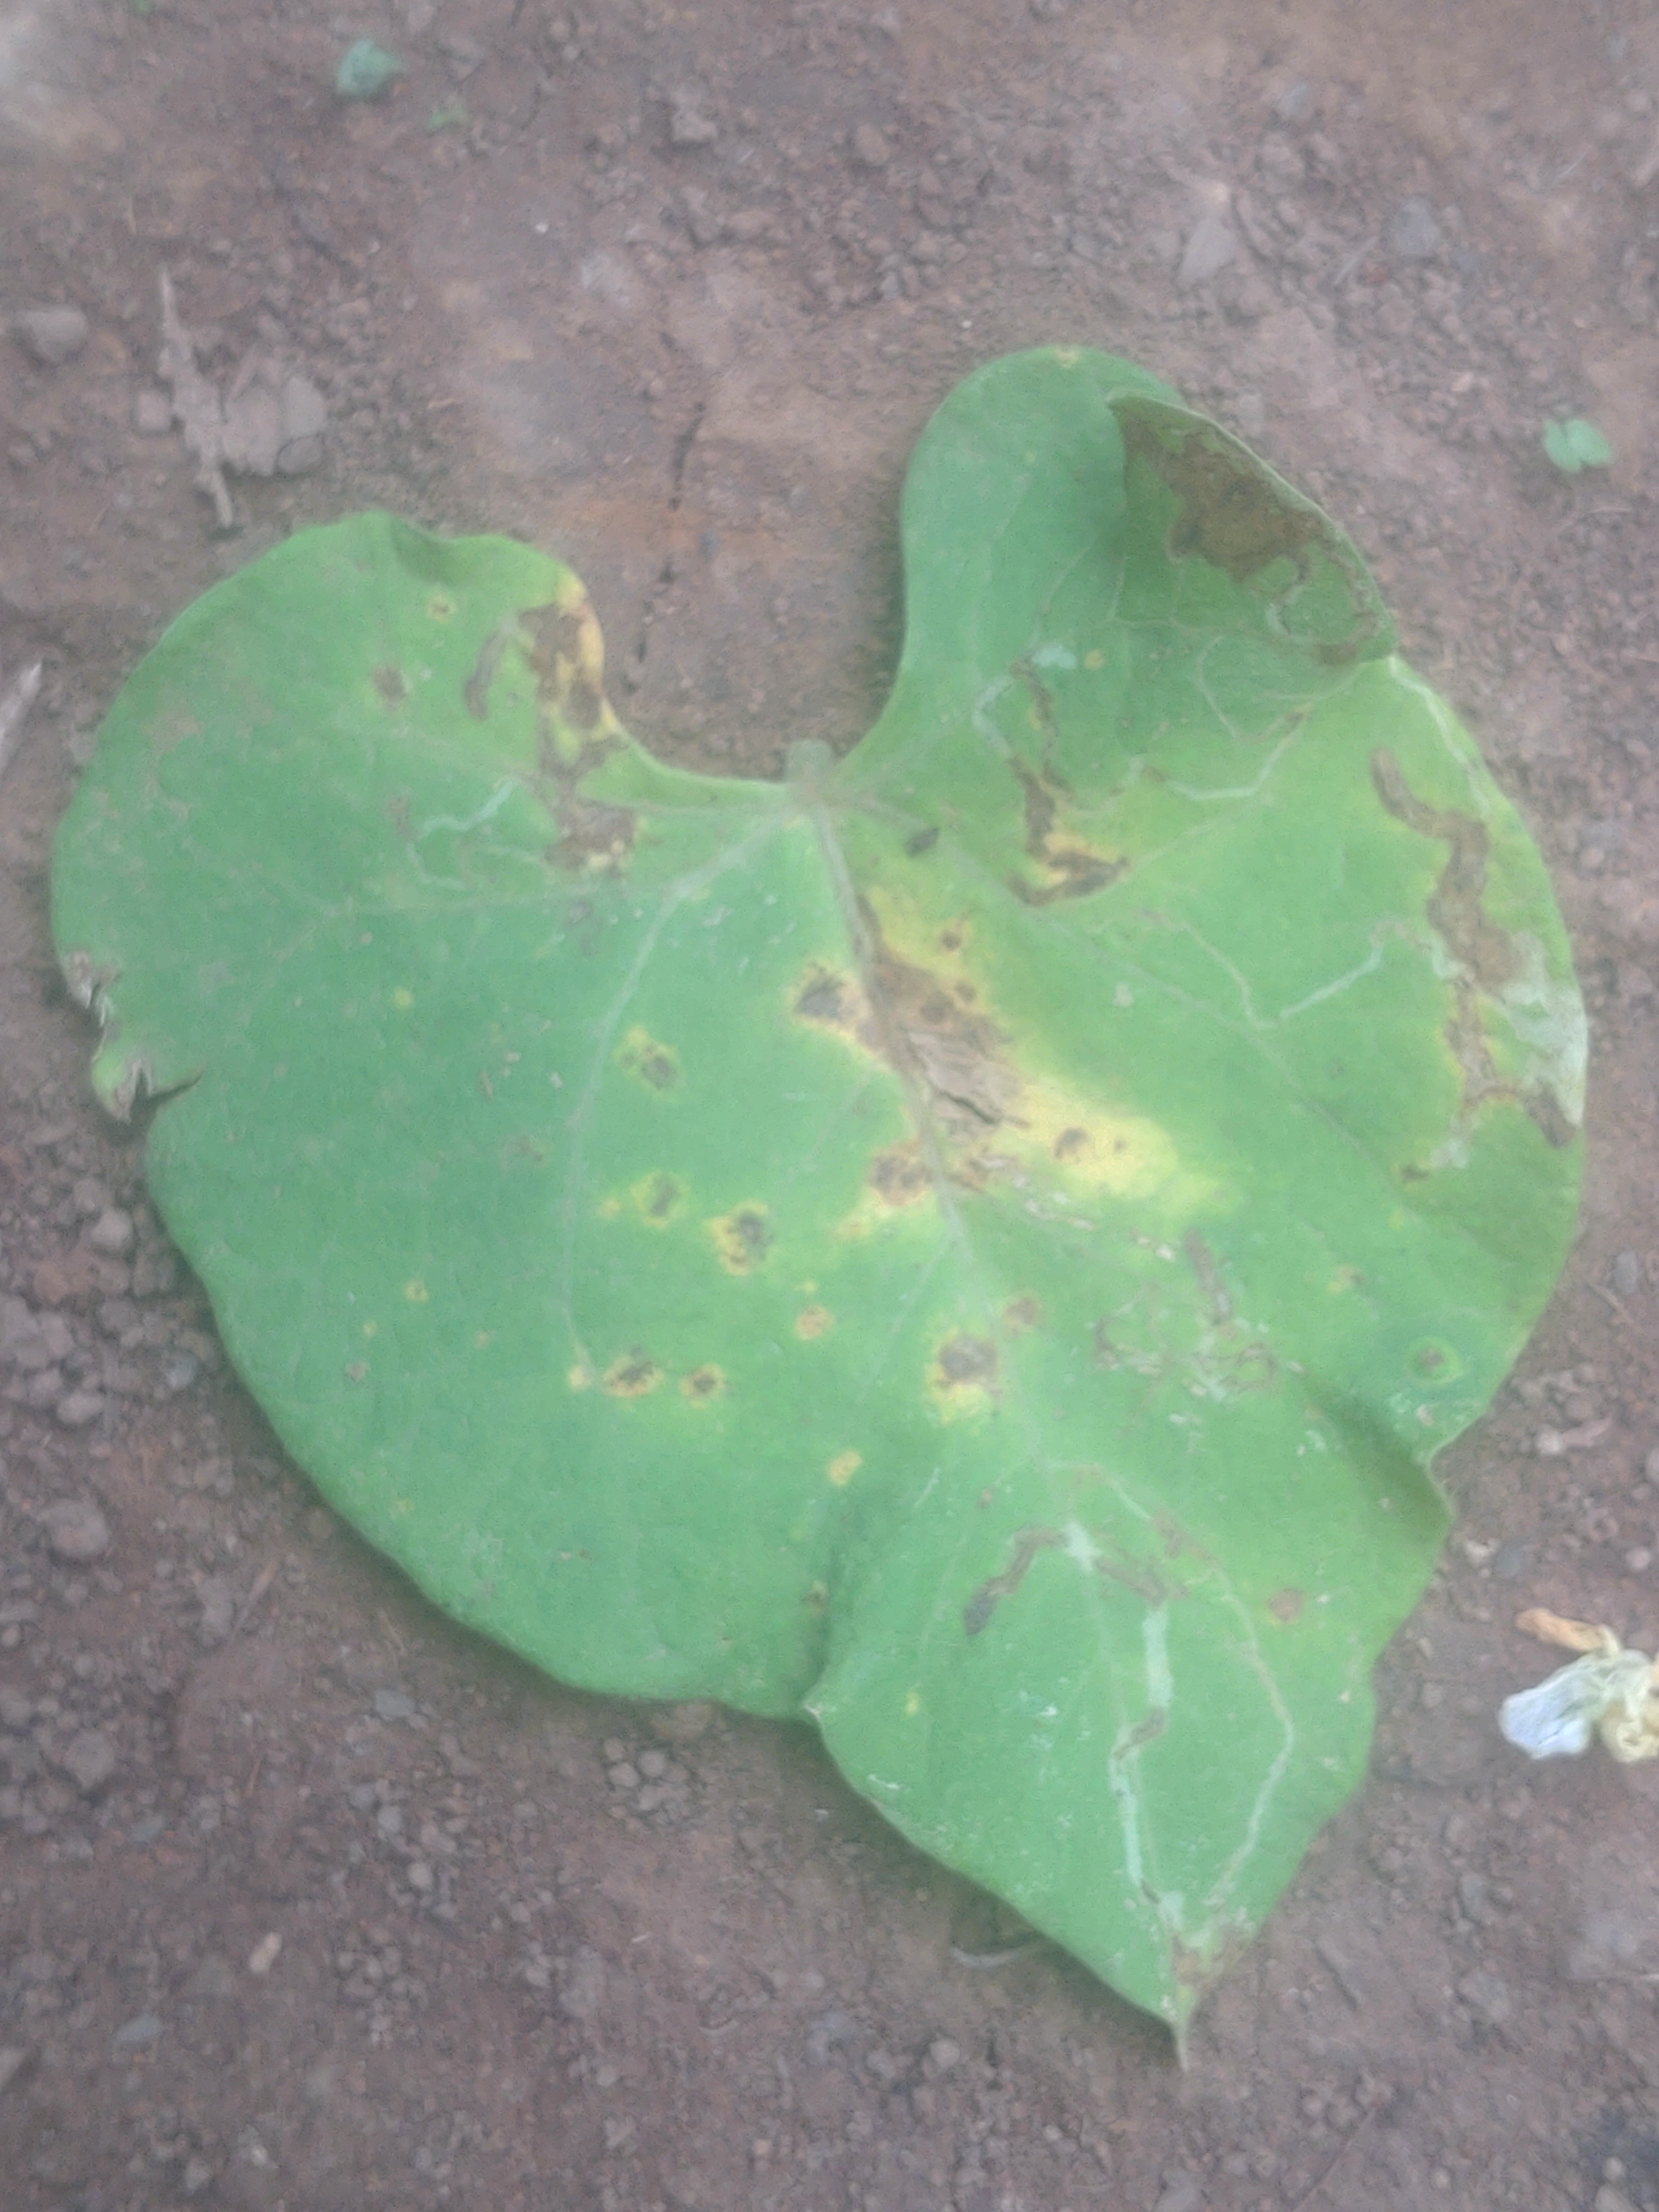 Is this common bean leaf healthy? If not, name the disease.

rust
